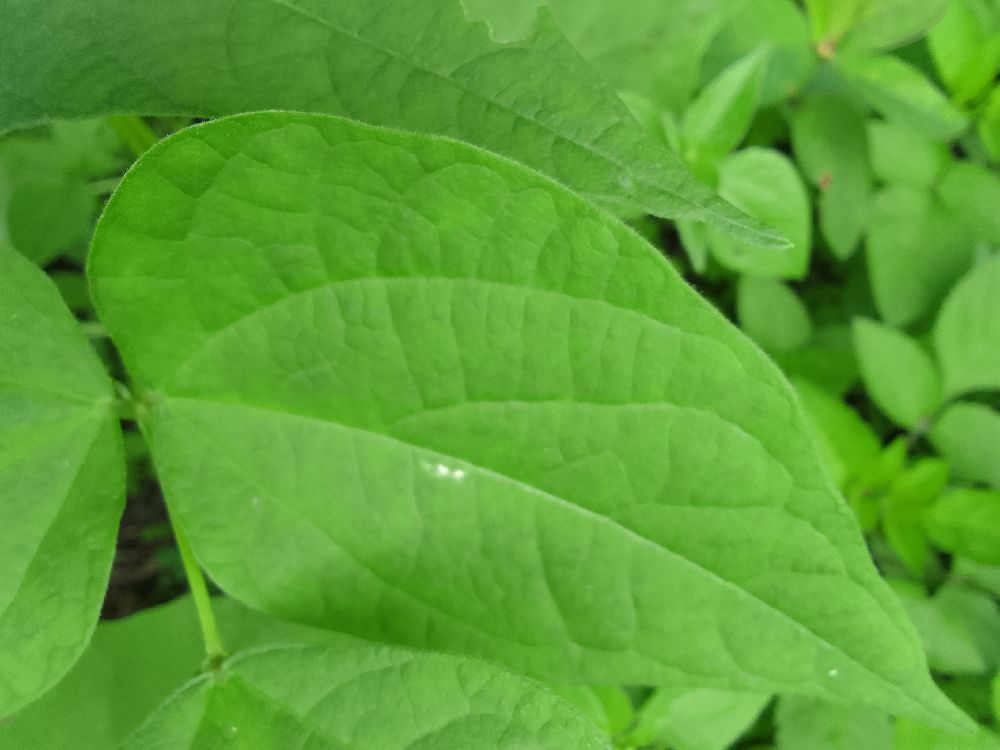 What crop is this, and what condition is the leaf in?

common bean, healthy
